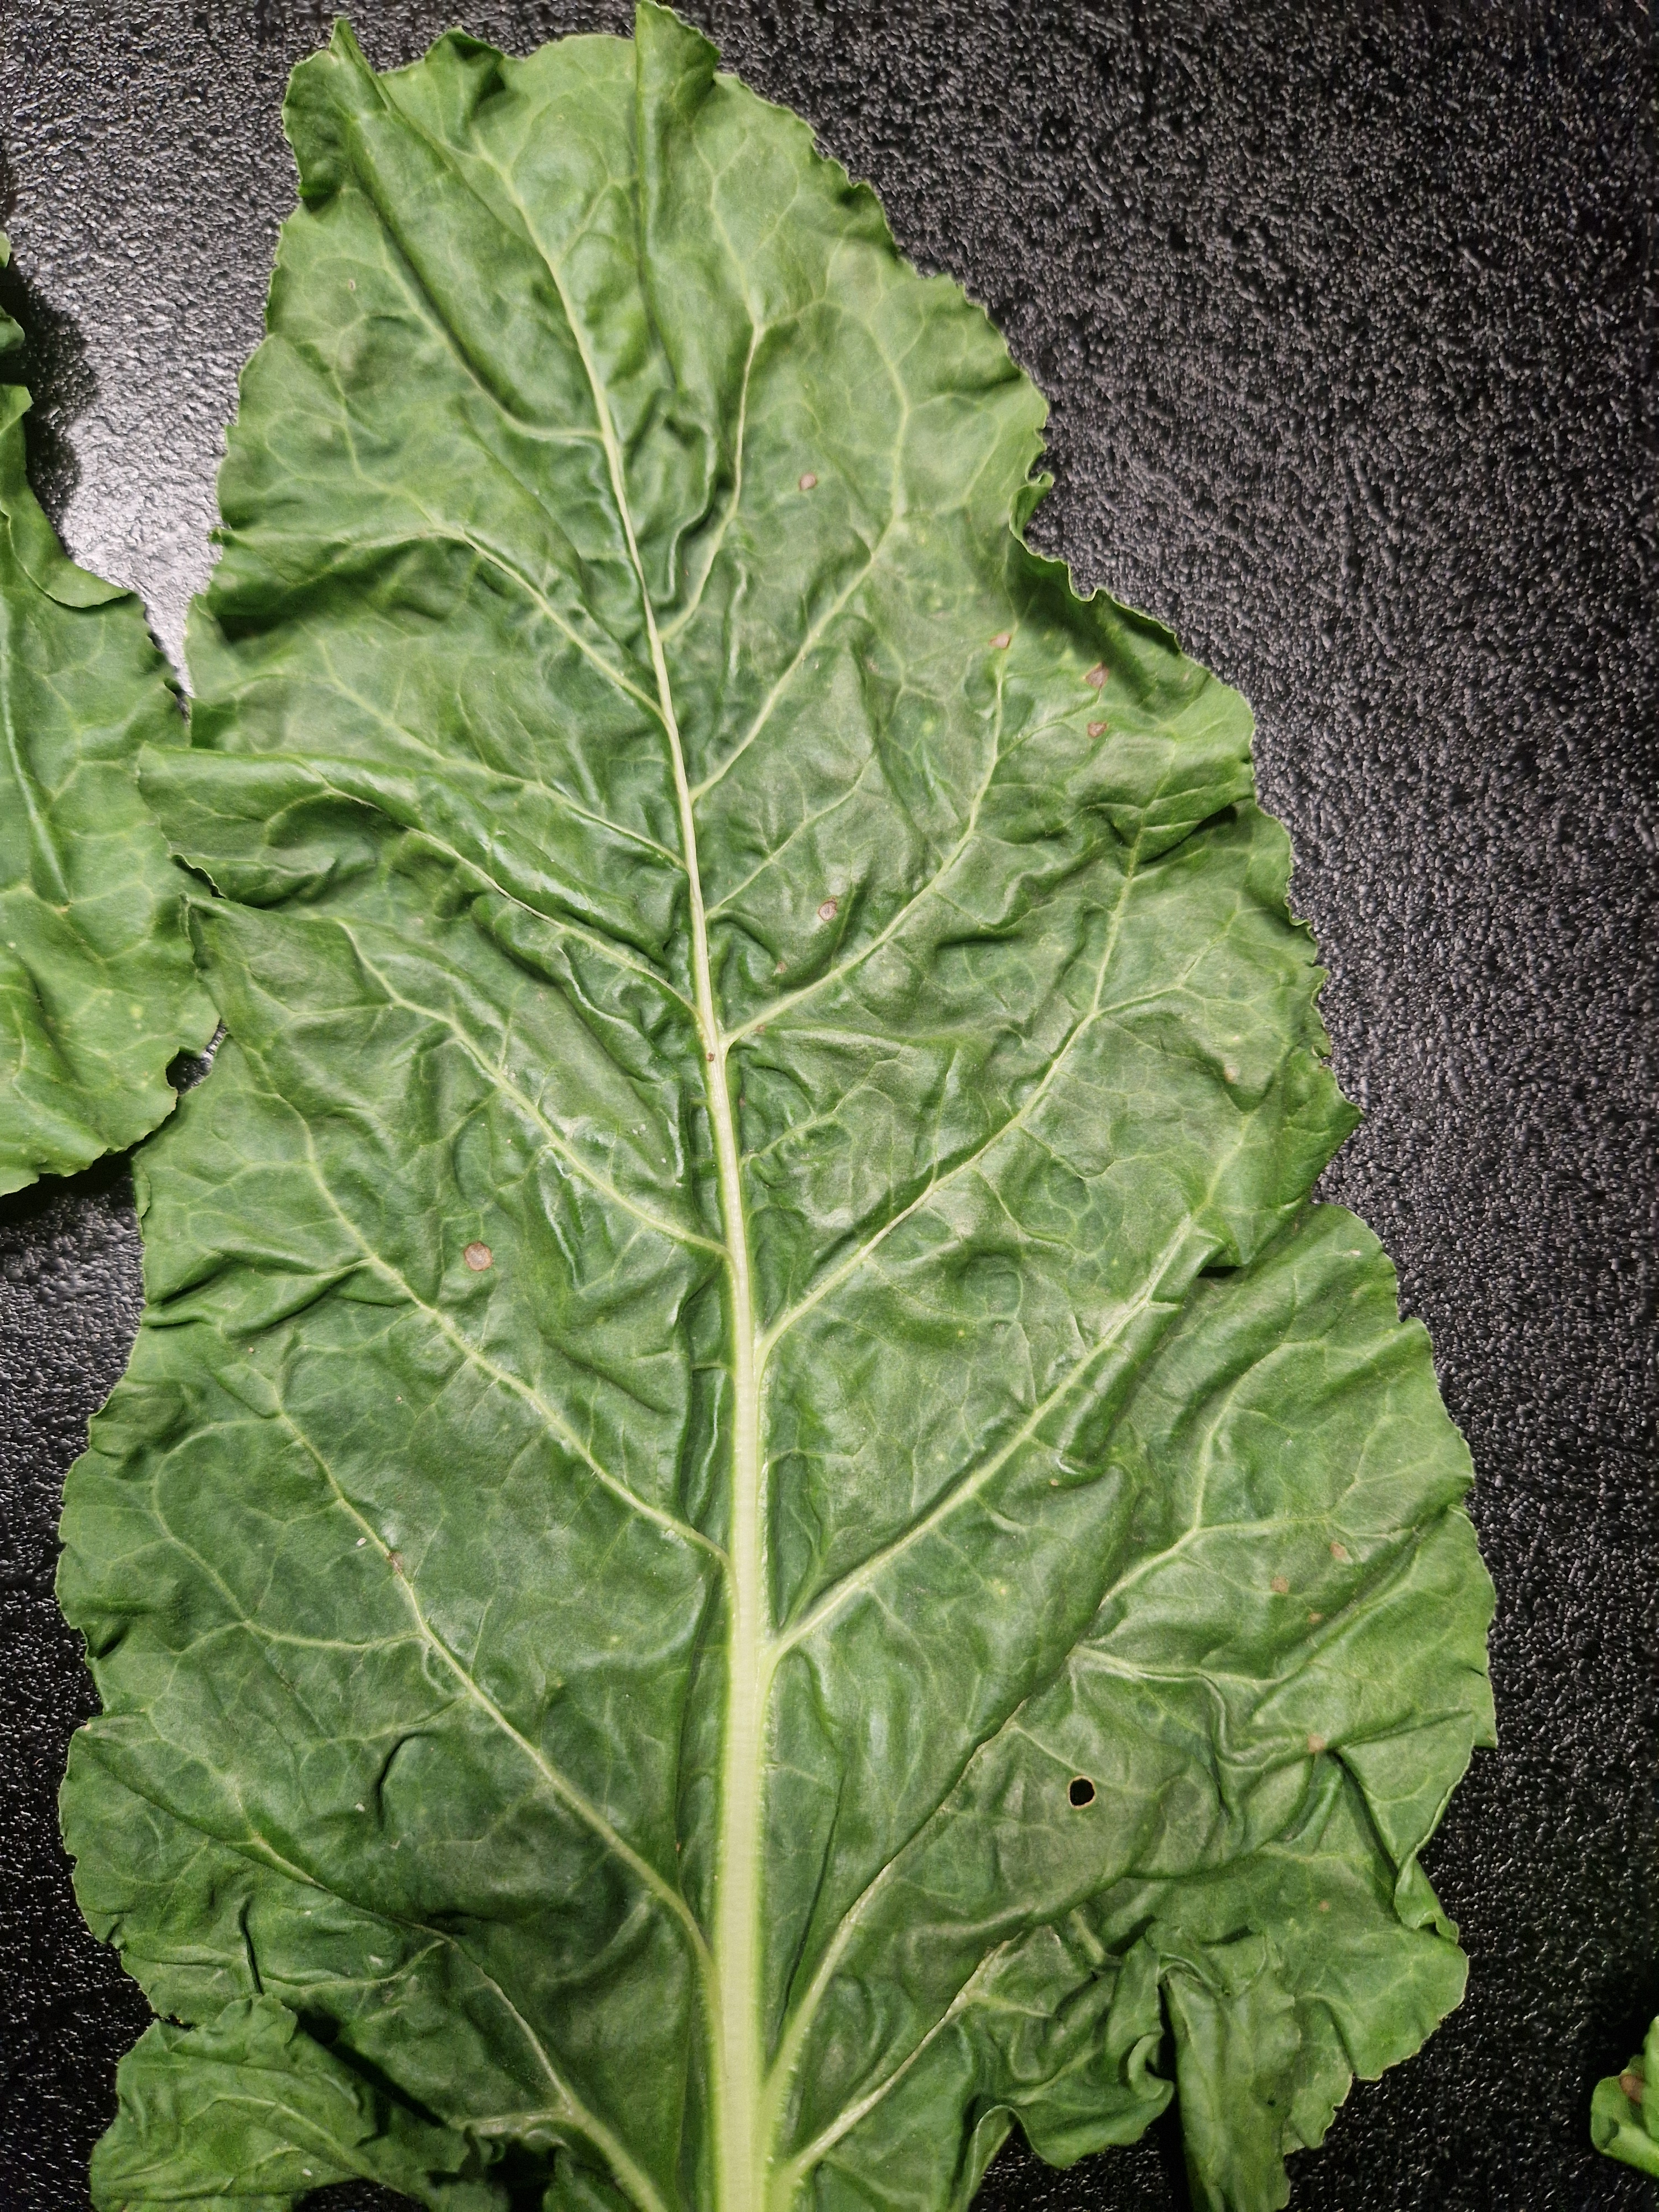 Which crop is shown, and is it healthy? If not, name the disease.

beet, cercospora
